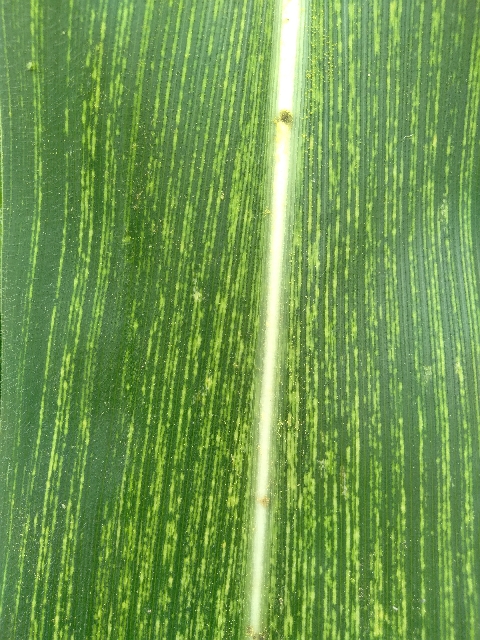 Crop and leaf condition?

maize, maize streak virus
